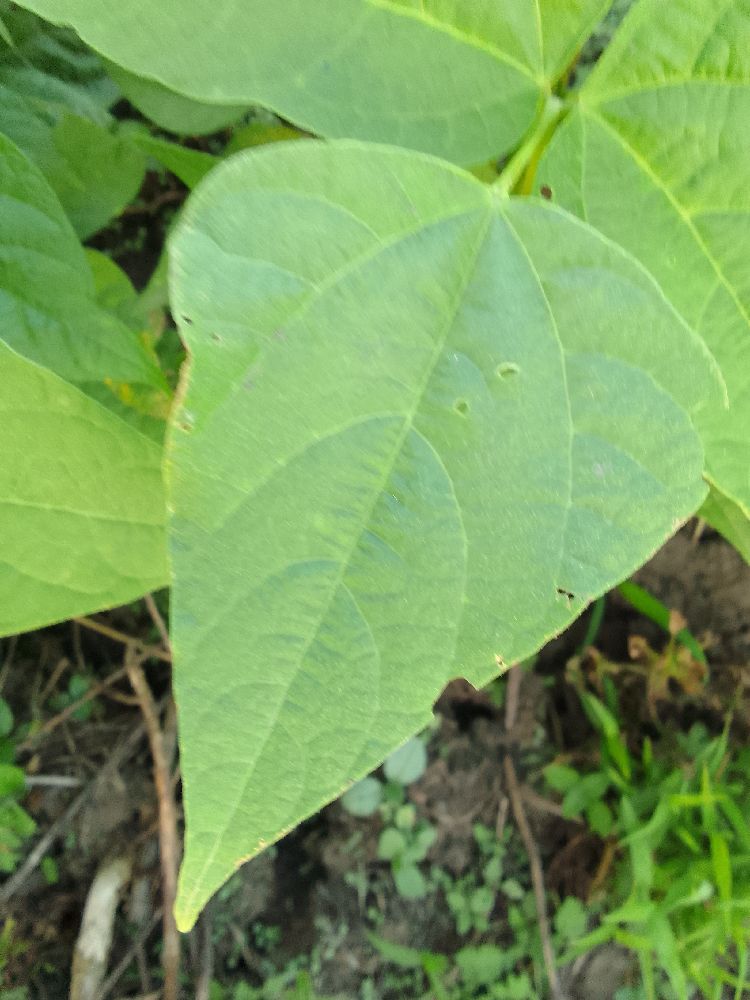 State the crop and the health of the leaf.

common bean, healthy
